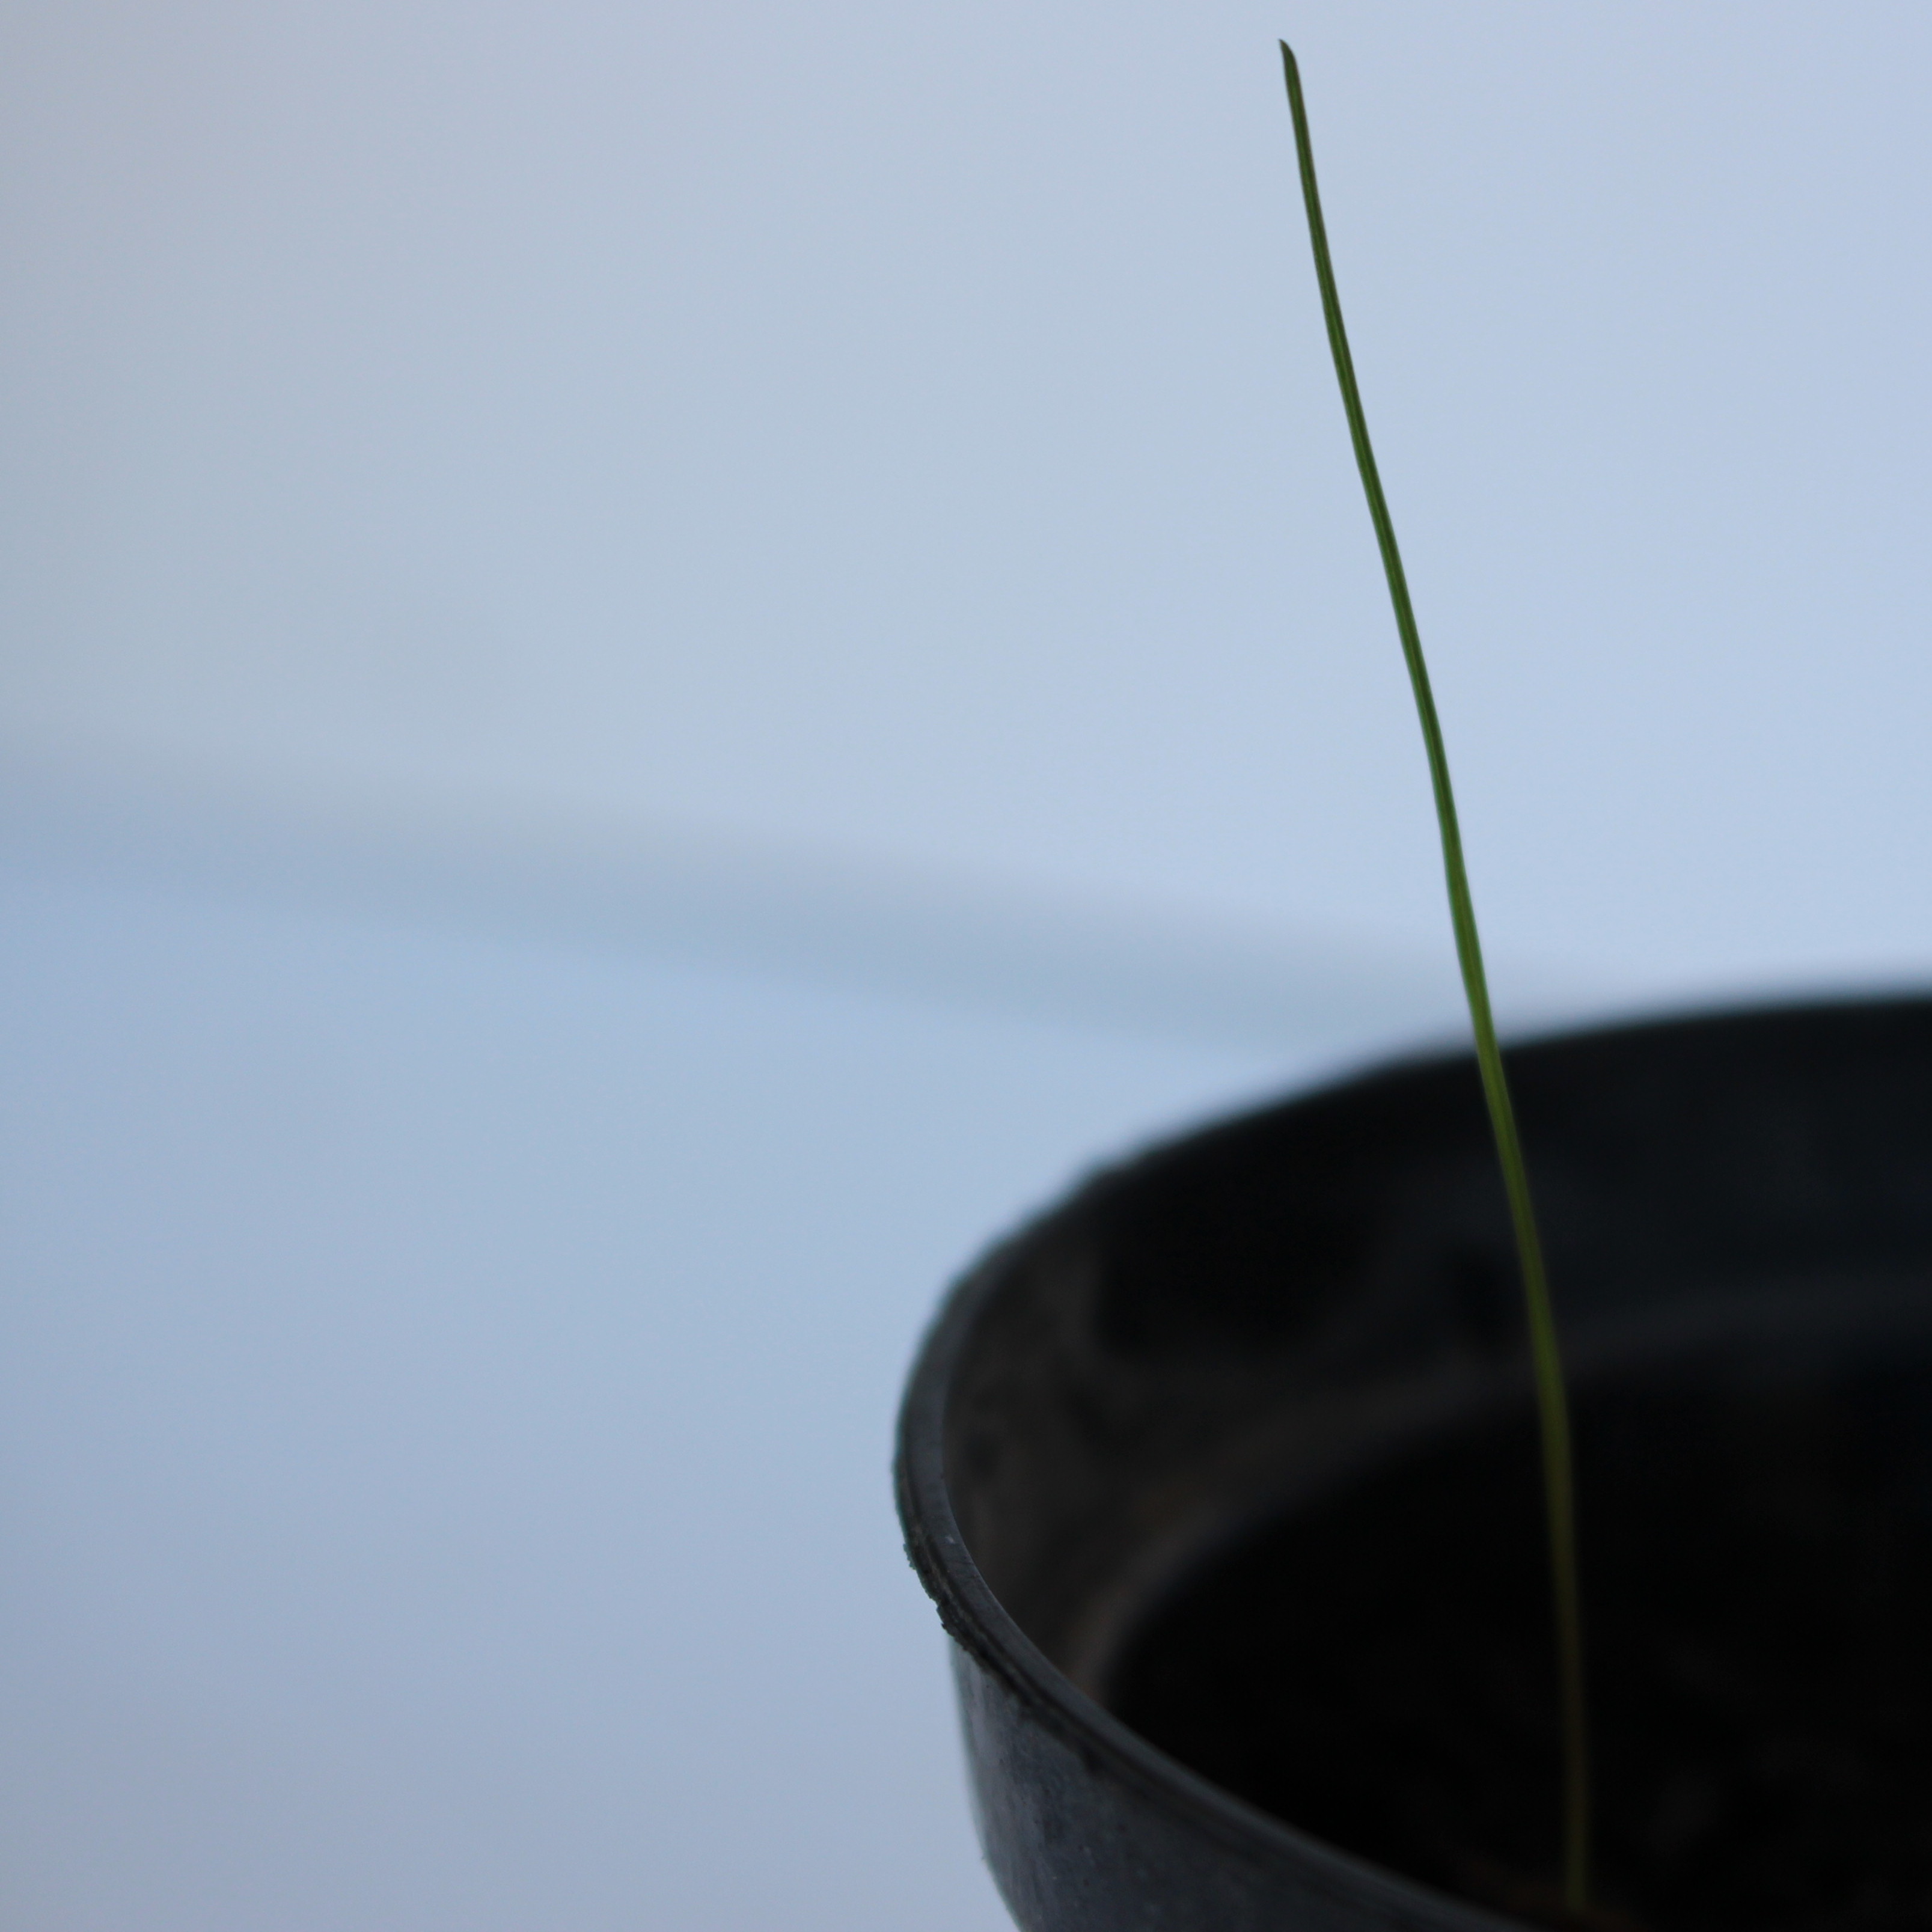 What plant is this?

Lolium multiflorum
